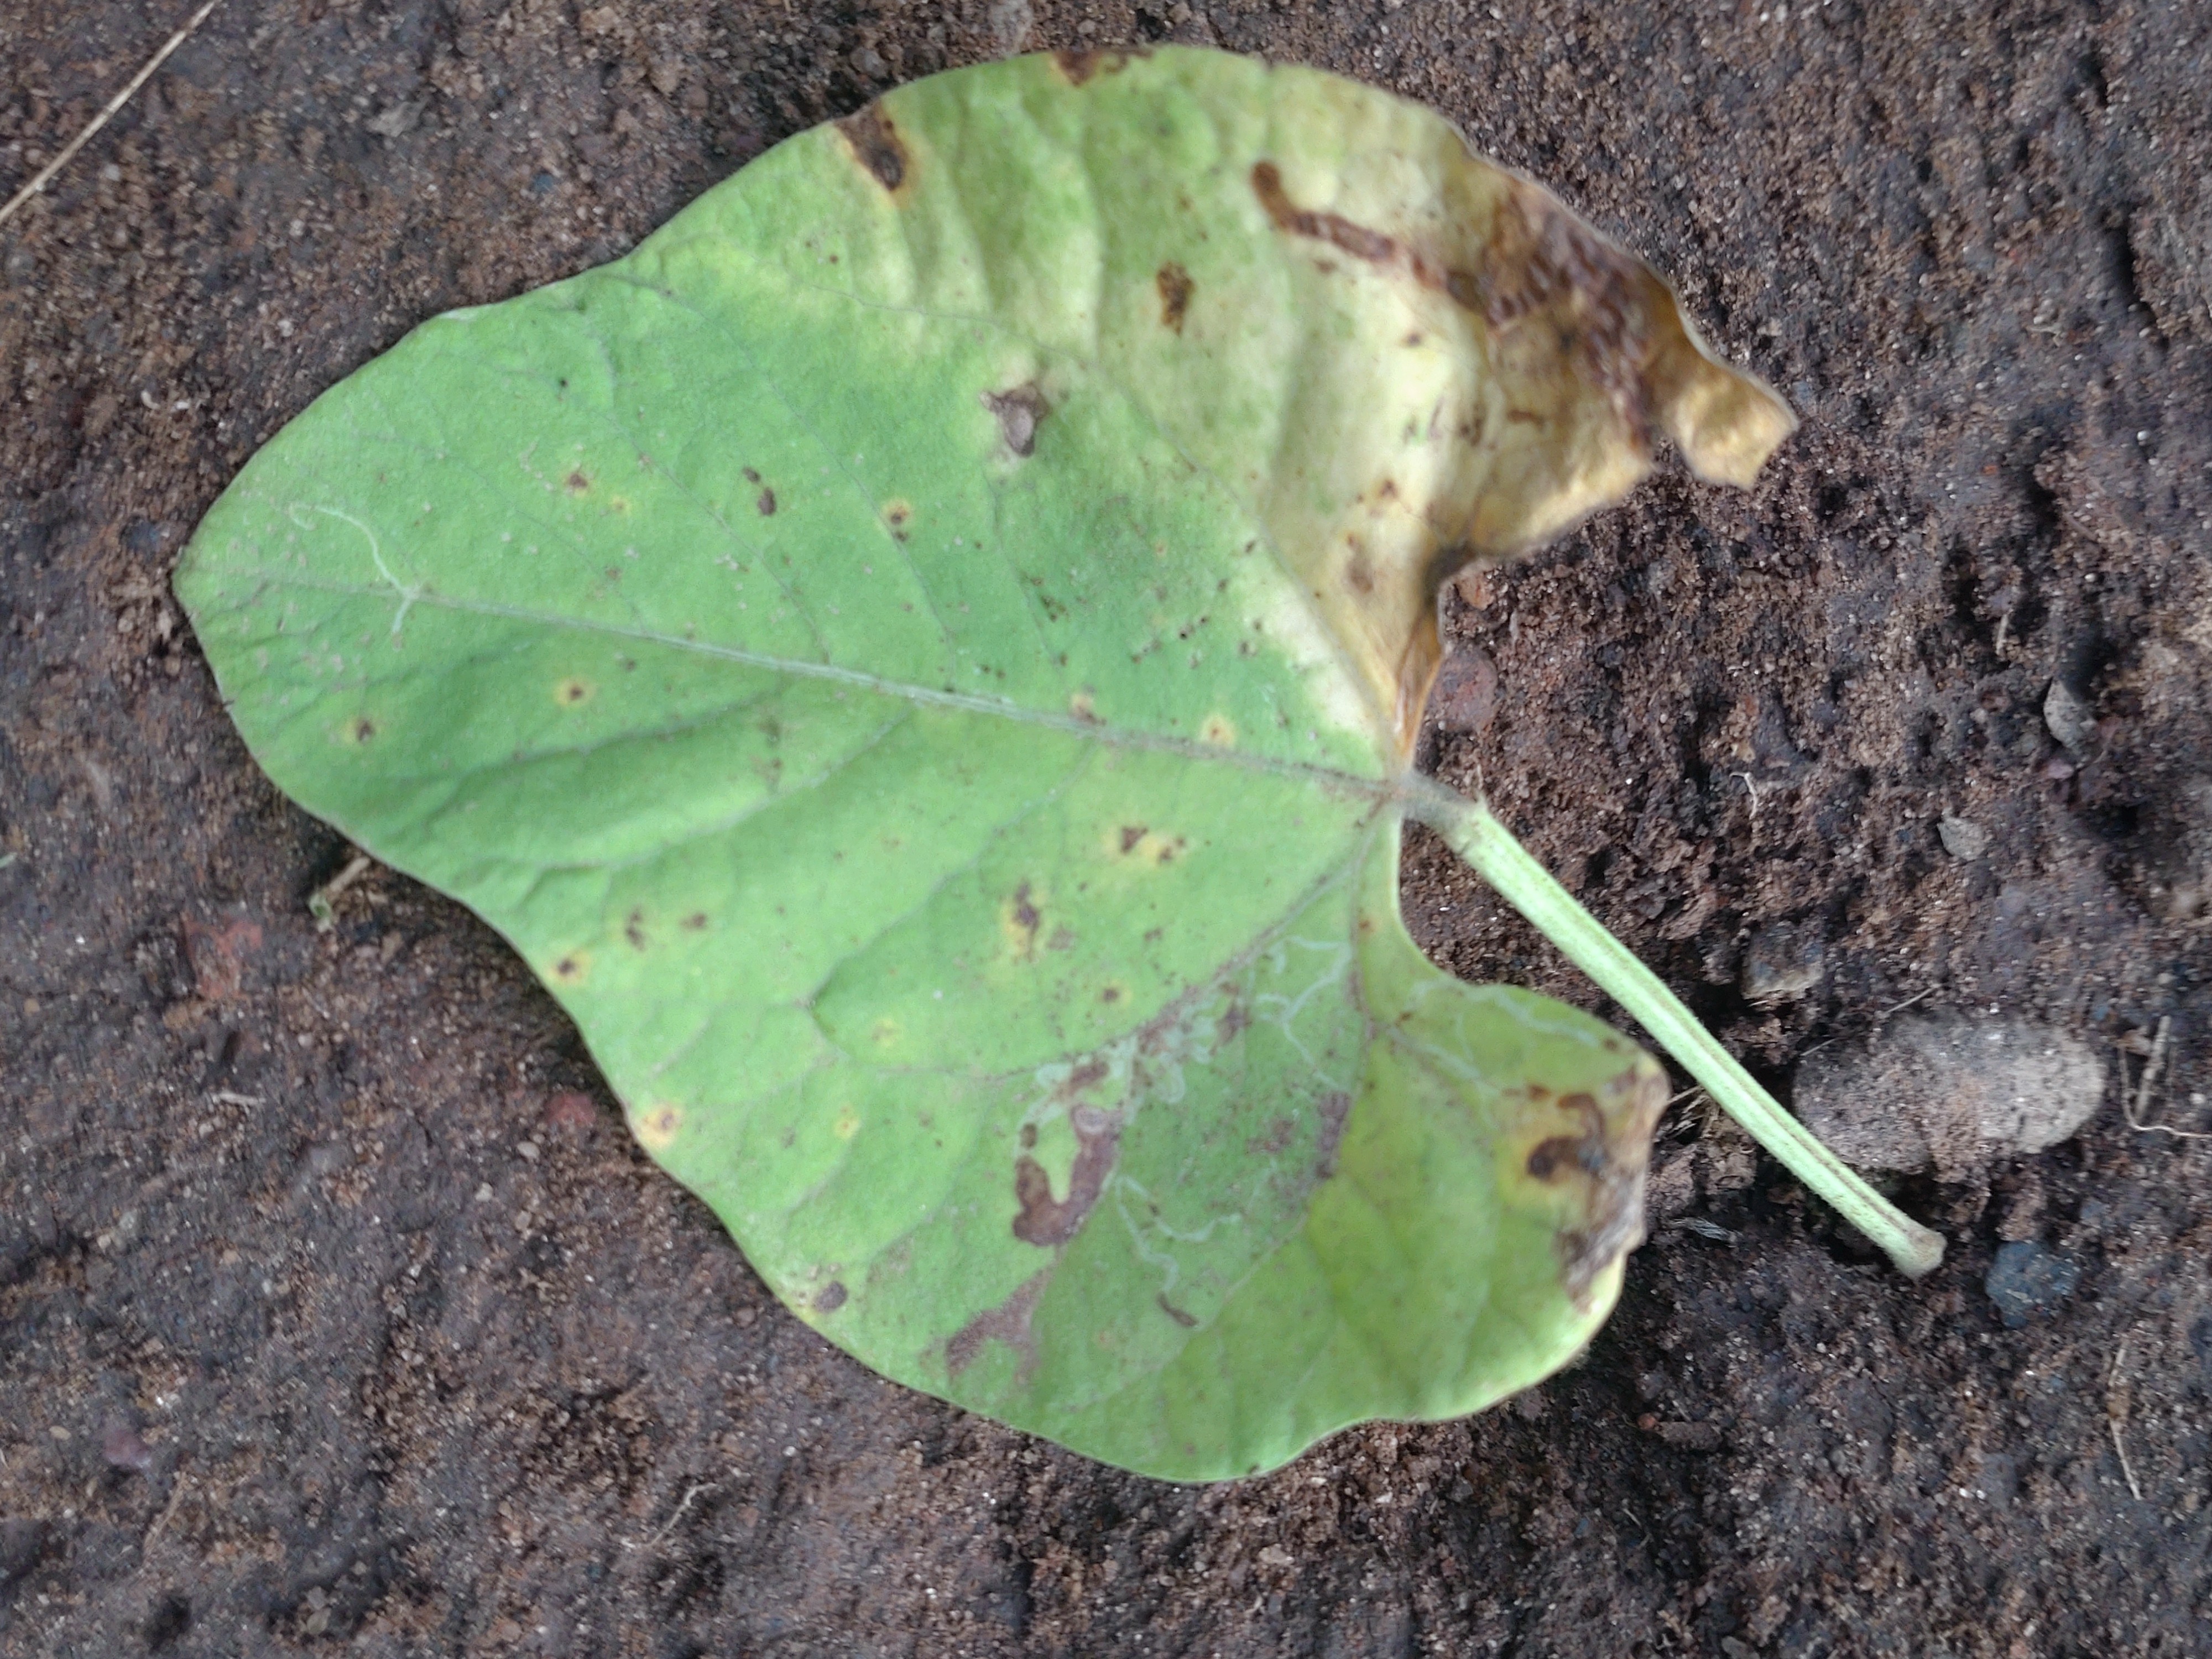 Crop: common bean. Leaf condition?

anthracnose
